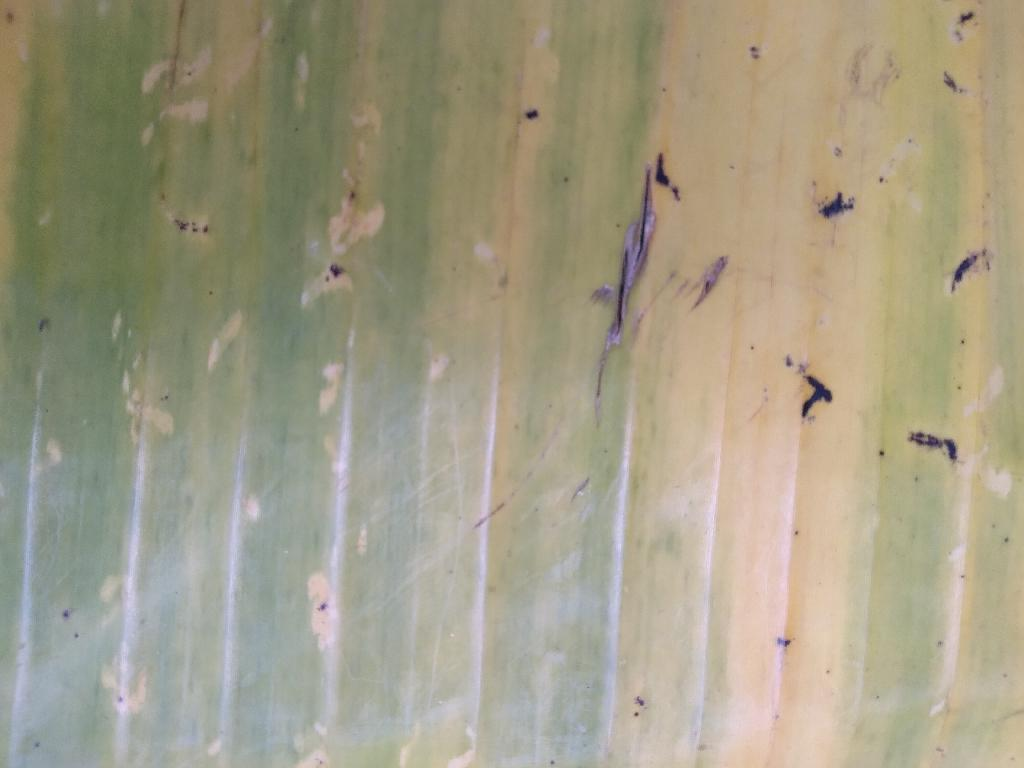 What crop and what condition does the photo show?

banana, fusarium wilt race 1
